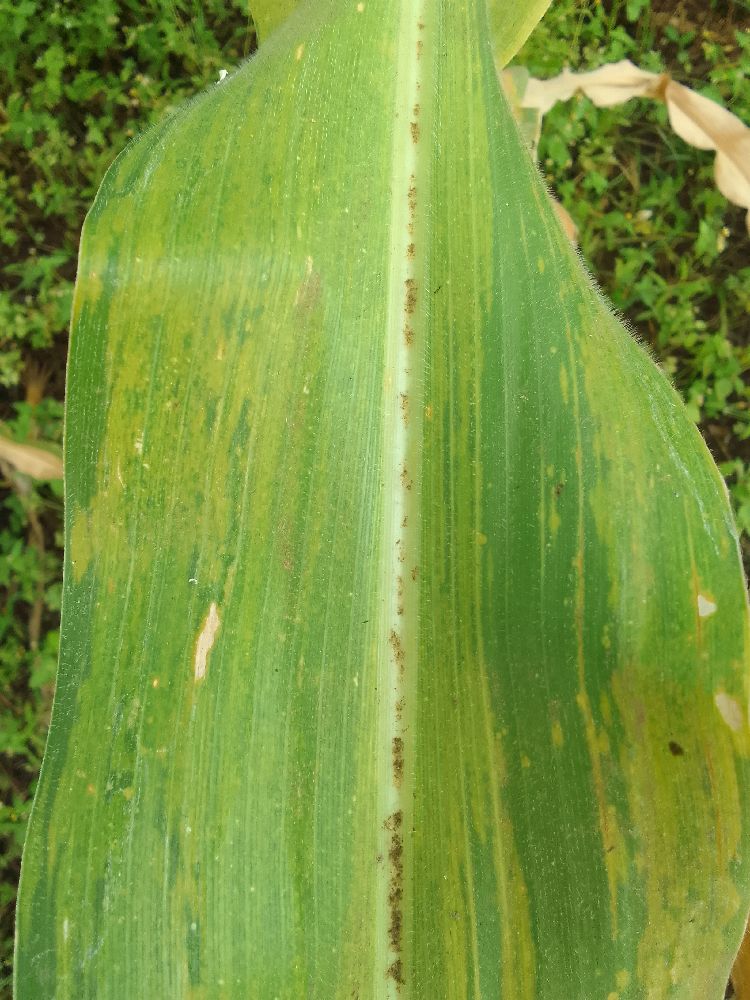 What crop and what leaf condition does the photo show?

maize, maize lethal necrosis
